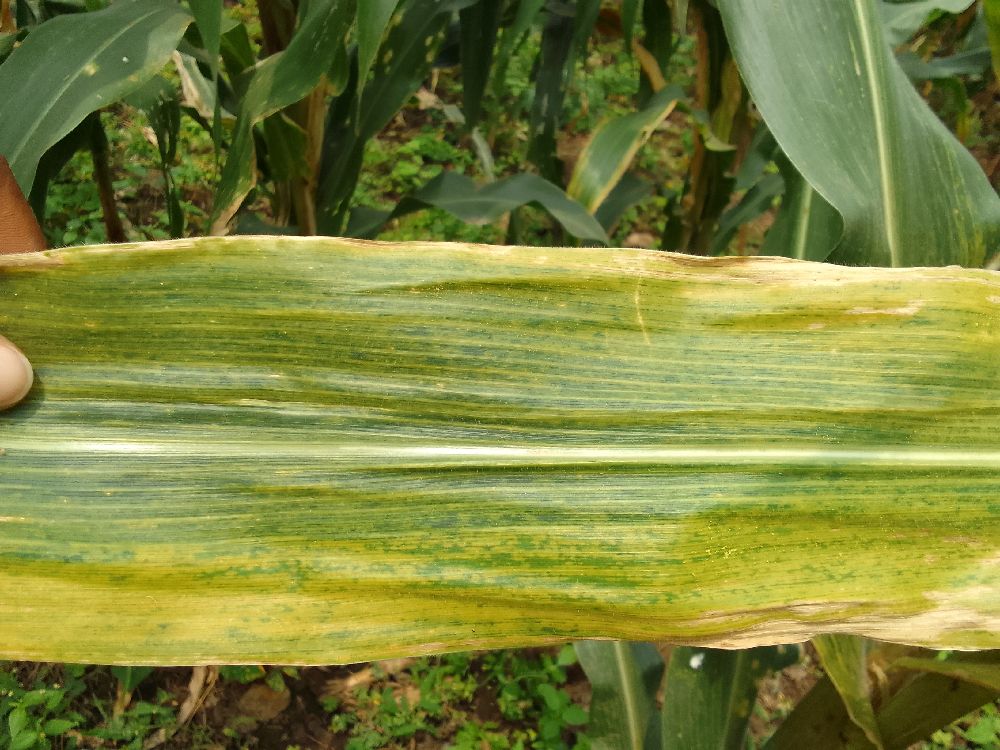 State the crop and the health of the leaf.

maize, maize lethal necrosis
